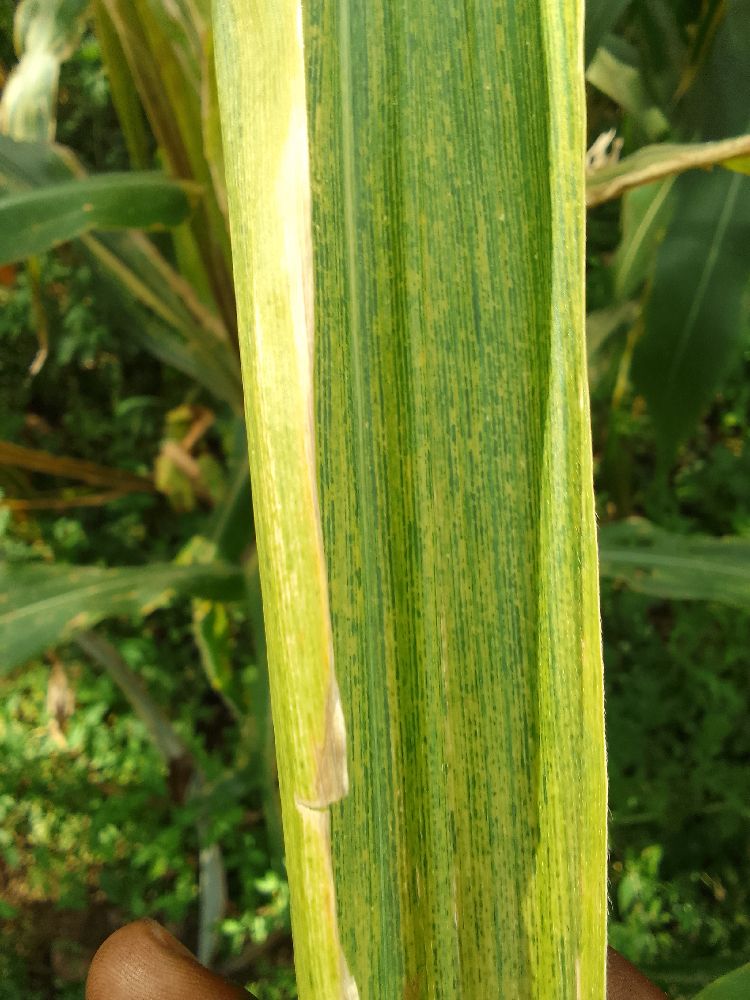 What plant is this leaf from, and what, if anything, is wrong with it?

maize, maize lethal necrosis
